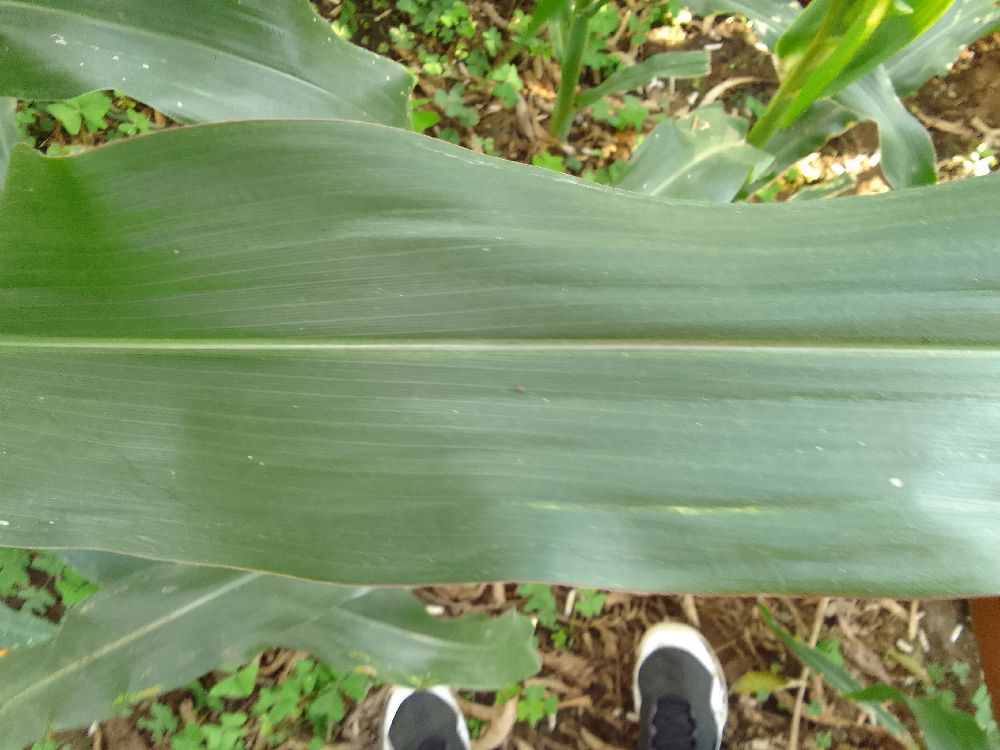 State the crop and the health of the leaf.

maize, healthy
